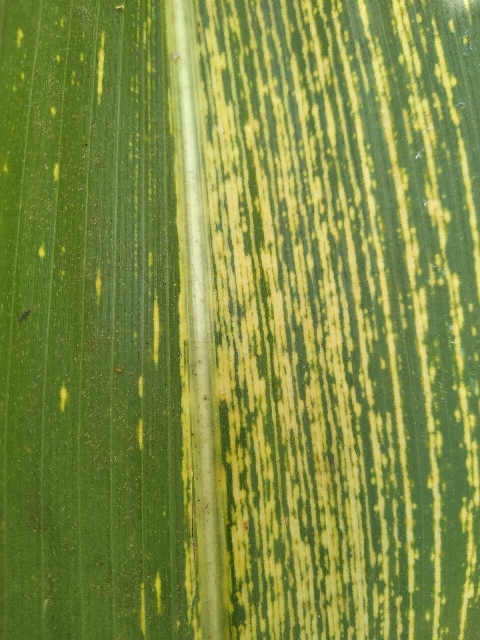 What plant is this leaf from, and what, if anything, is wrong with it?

maize, maize streak virus
